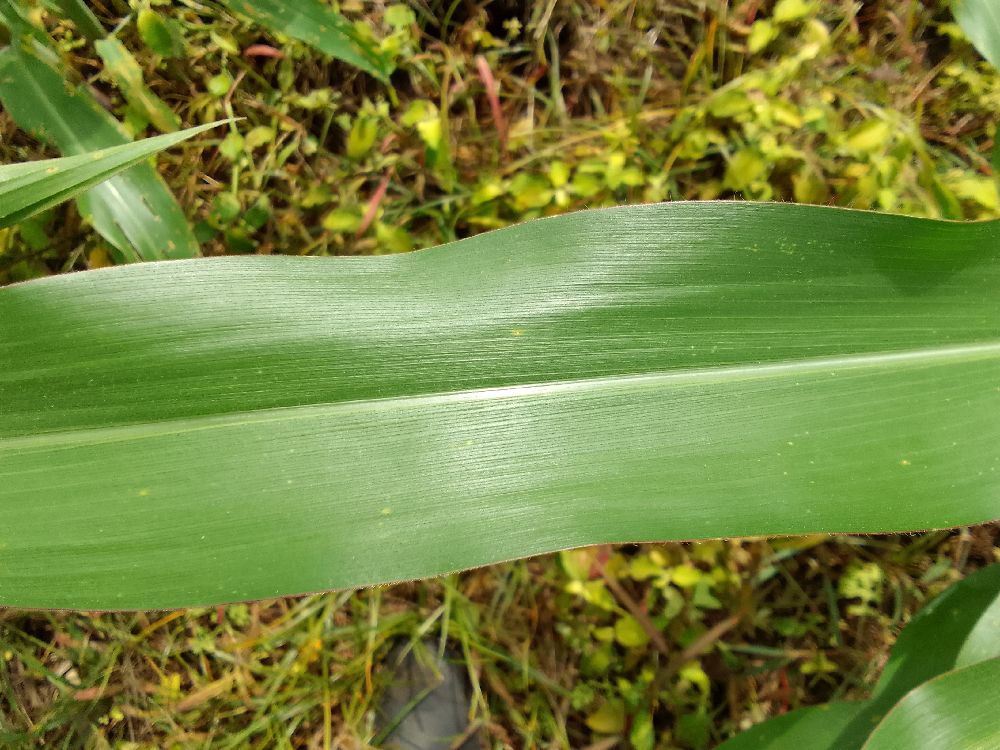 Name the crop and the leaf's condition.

maize, healthy
